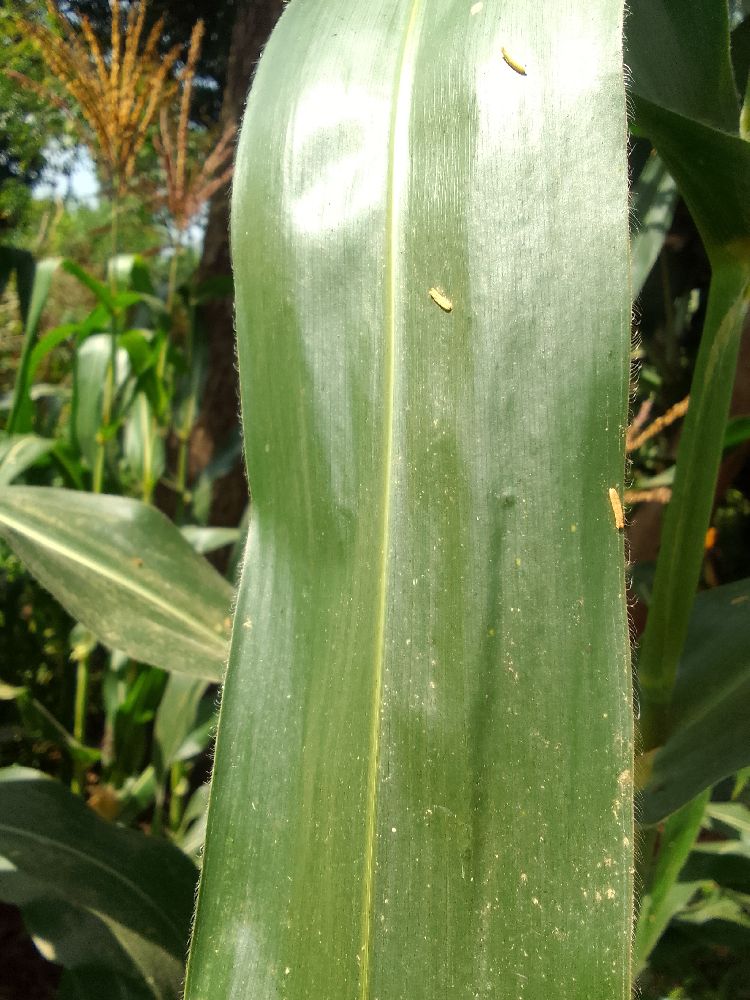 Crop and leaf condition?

maize, healthy
